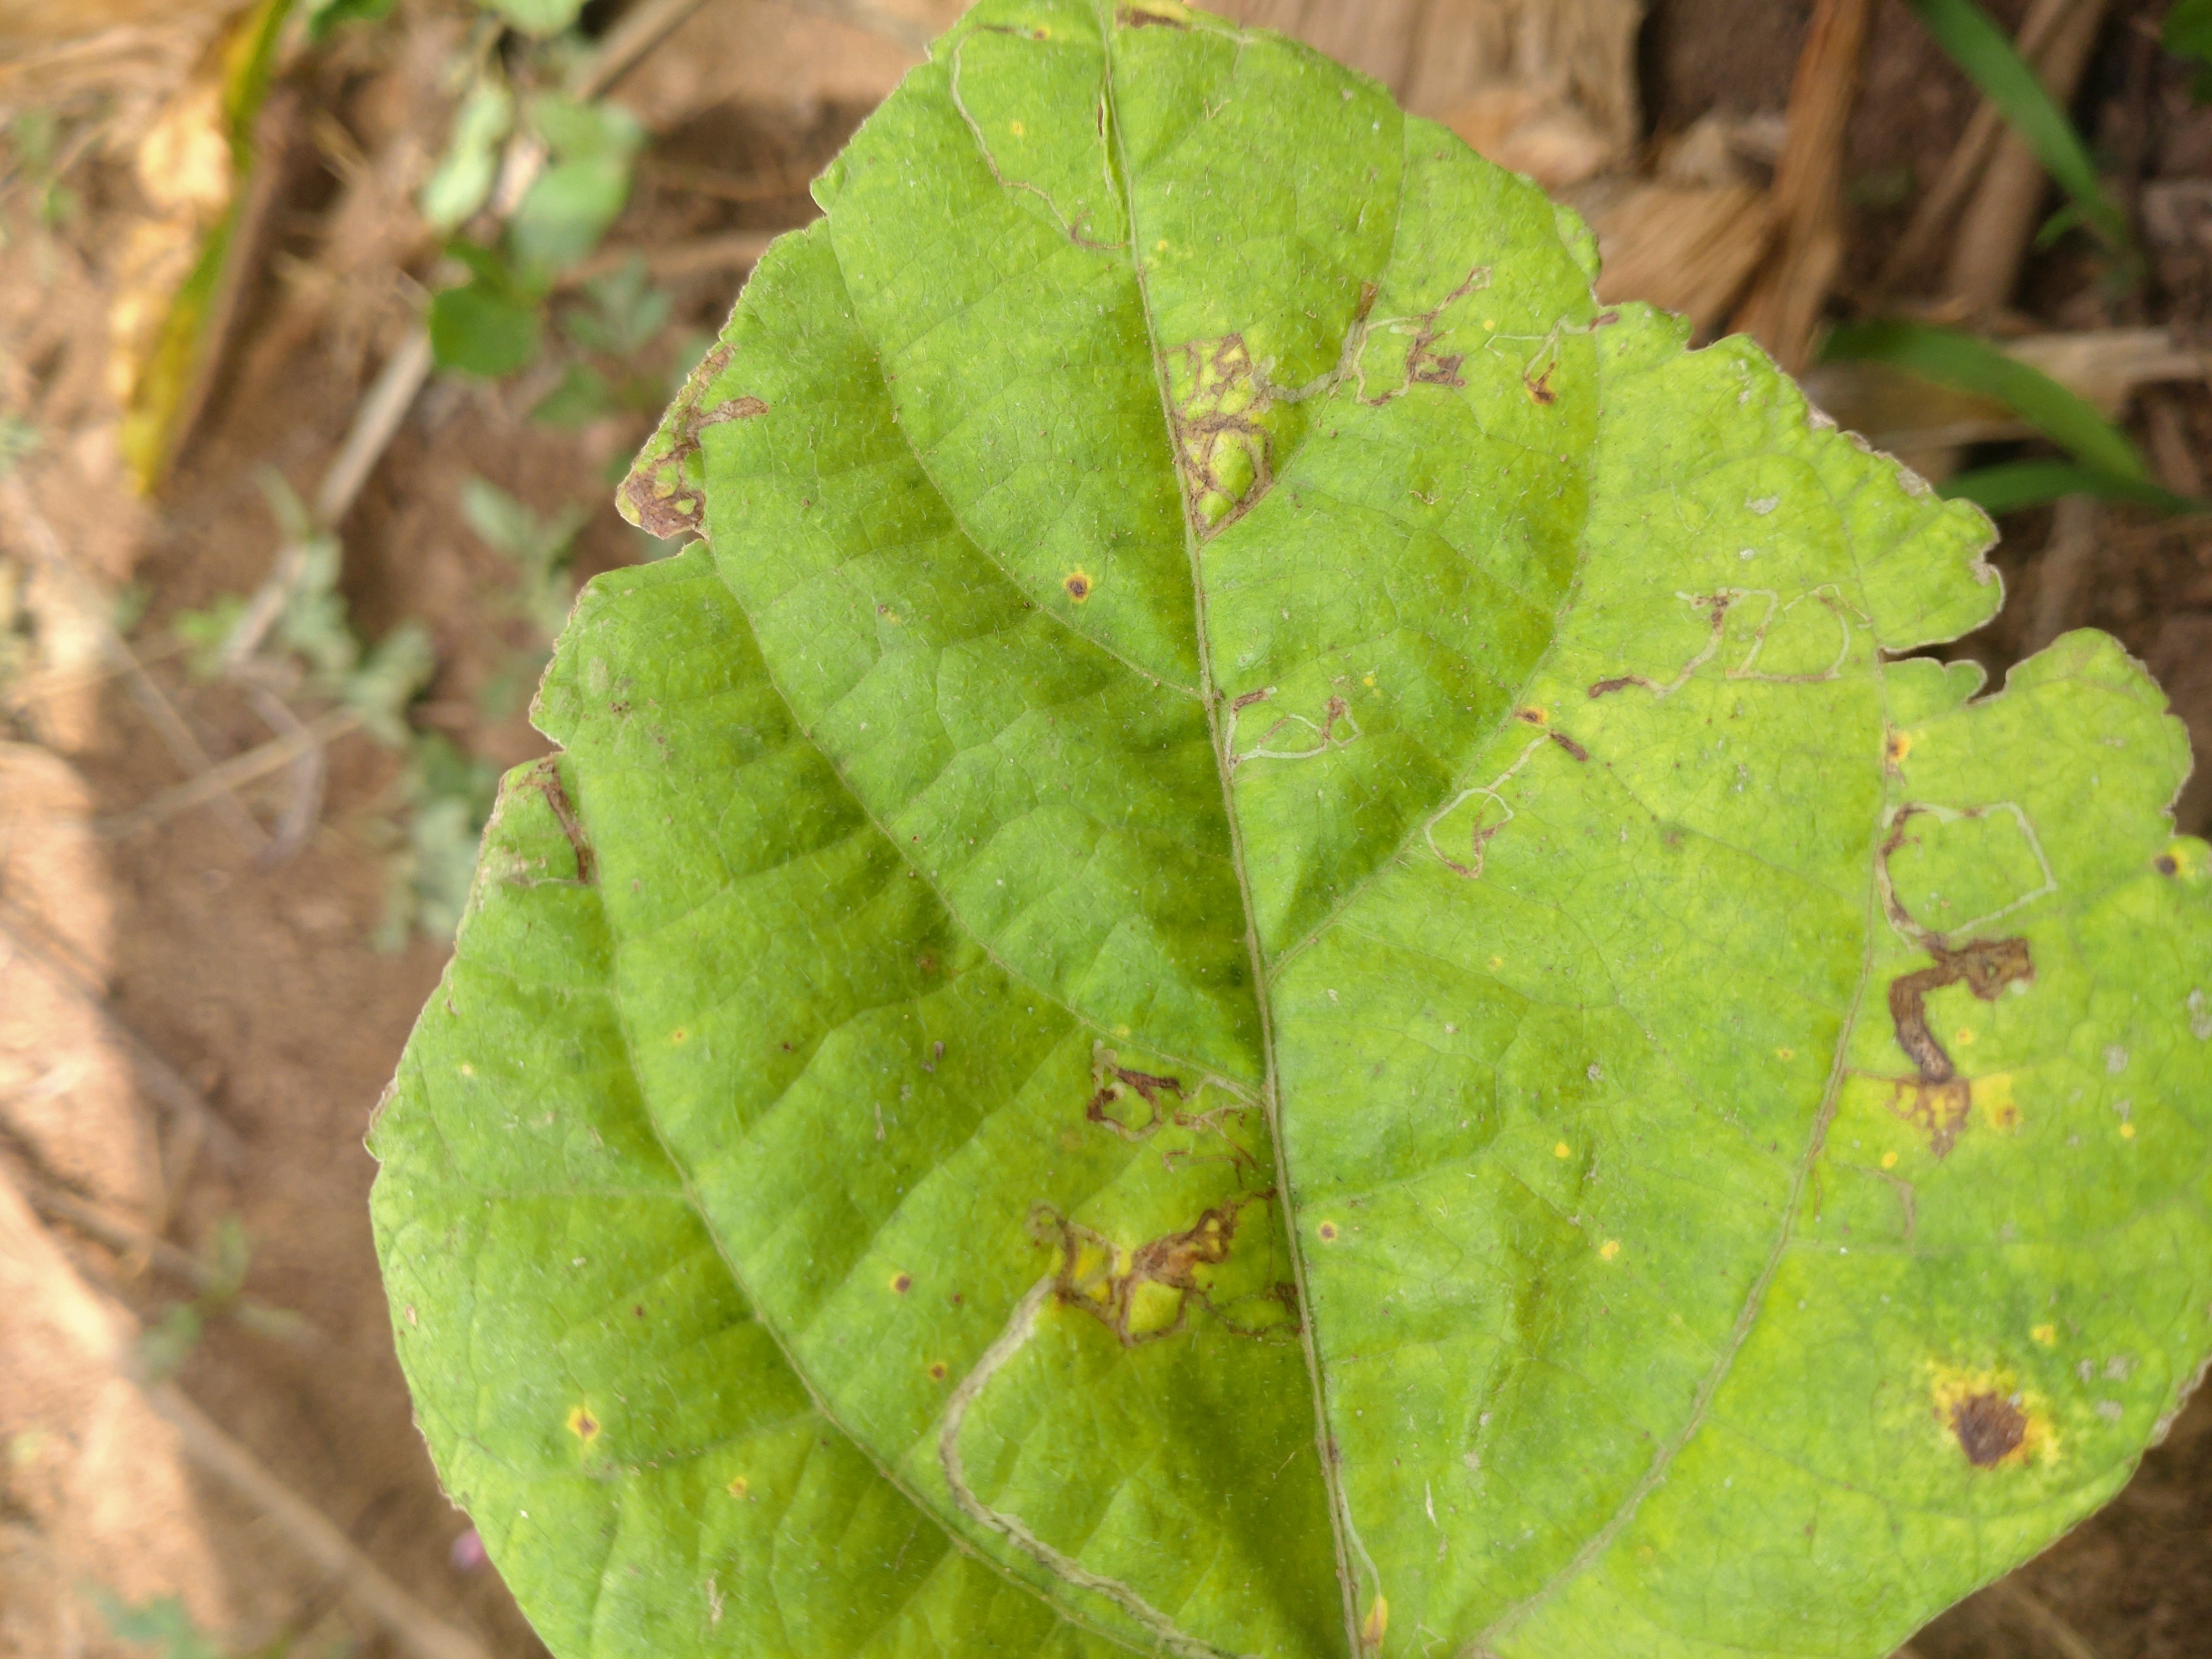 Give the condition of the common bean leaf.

rust
